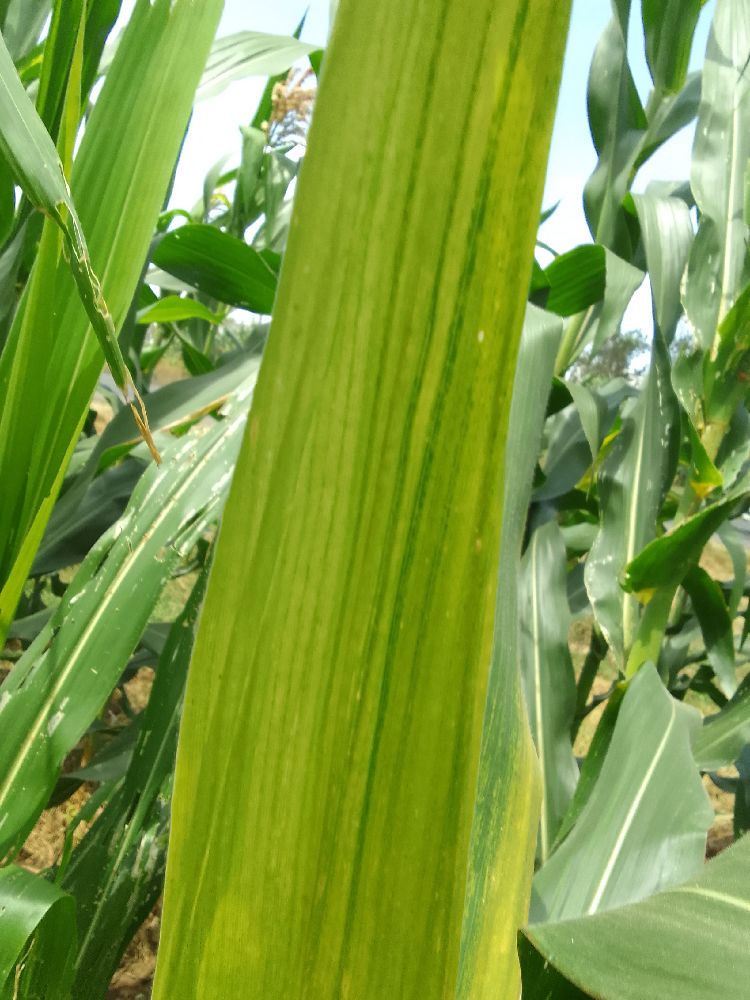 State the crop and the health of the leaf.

maize, maize lethal necrosis
